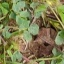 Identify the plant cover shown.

unstructured weed
